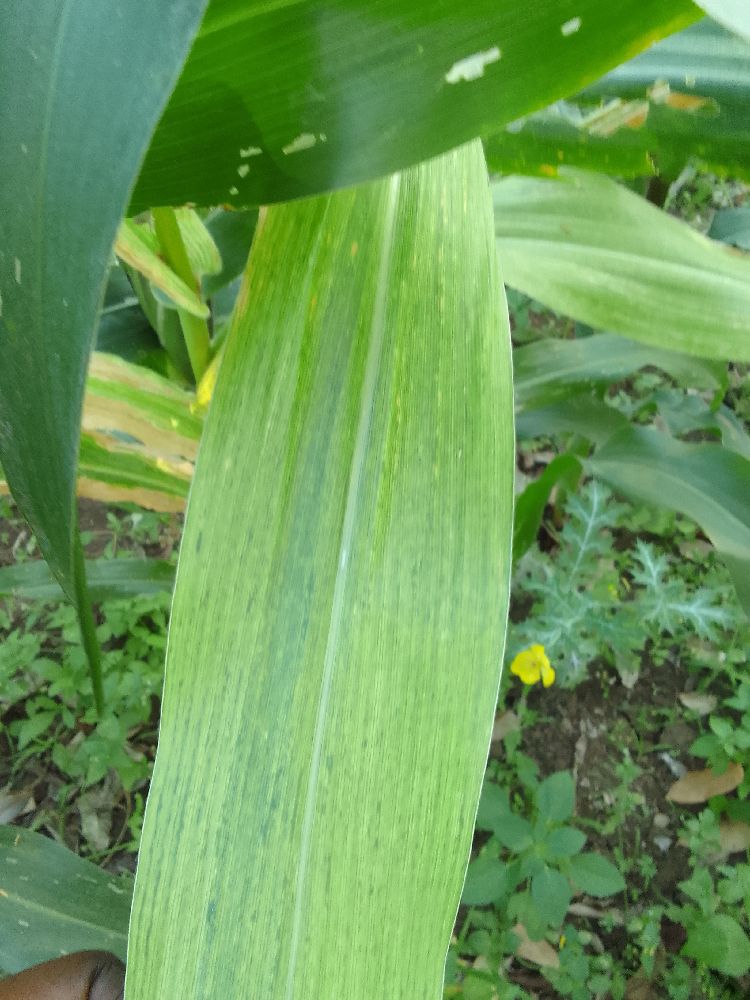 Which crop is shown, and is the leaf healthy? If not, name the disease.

maize, maize lethal necrosis
